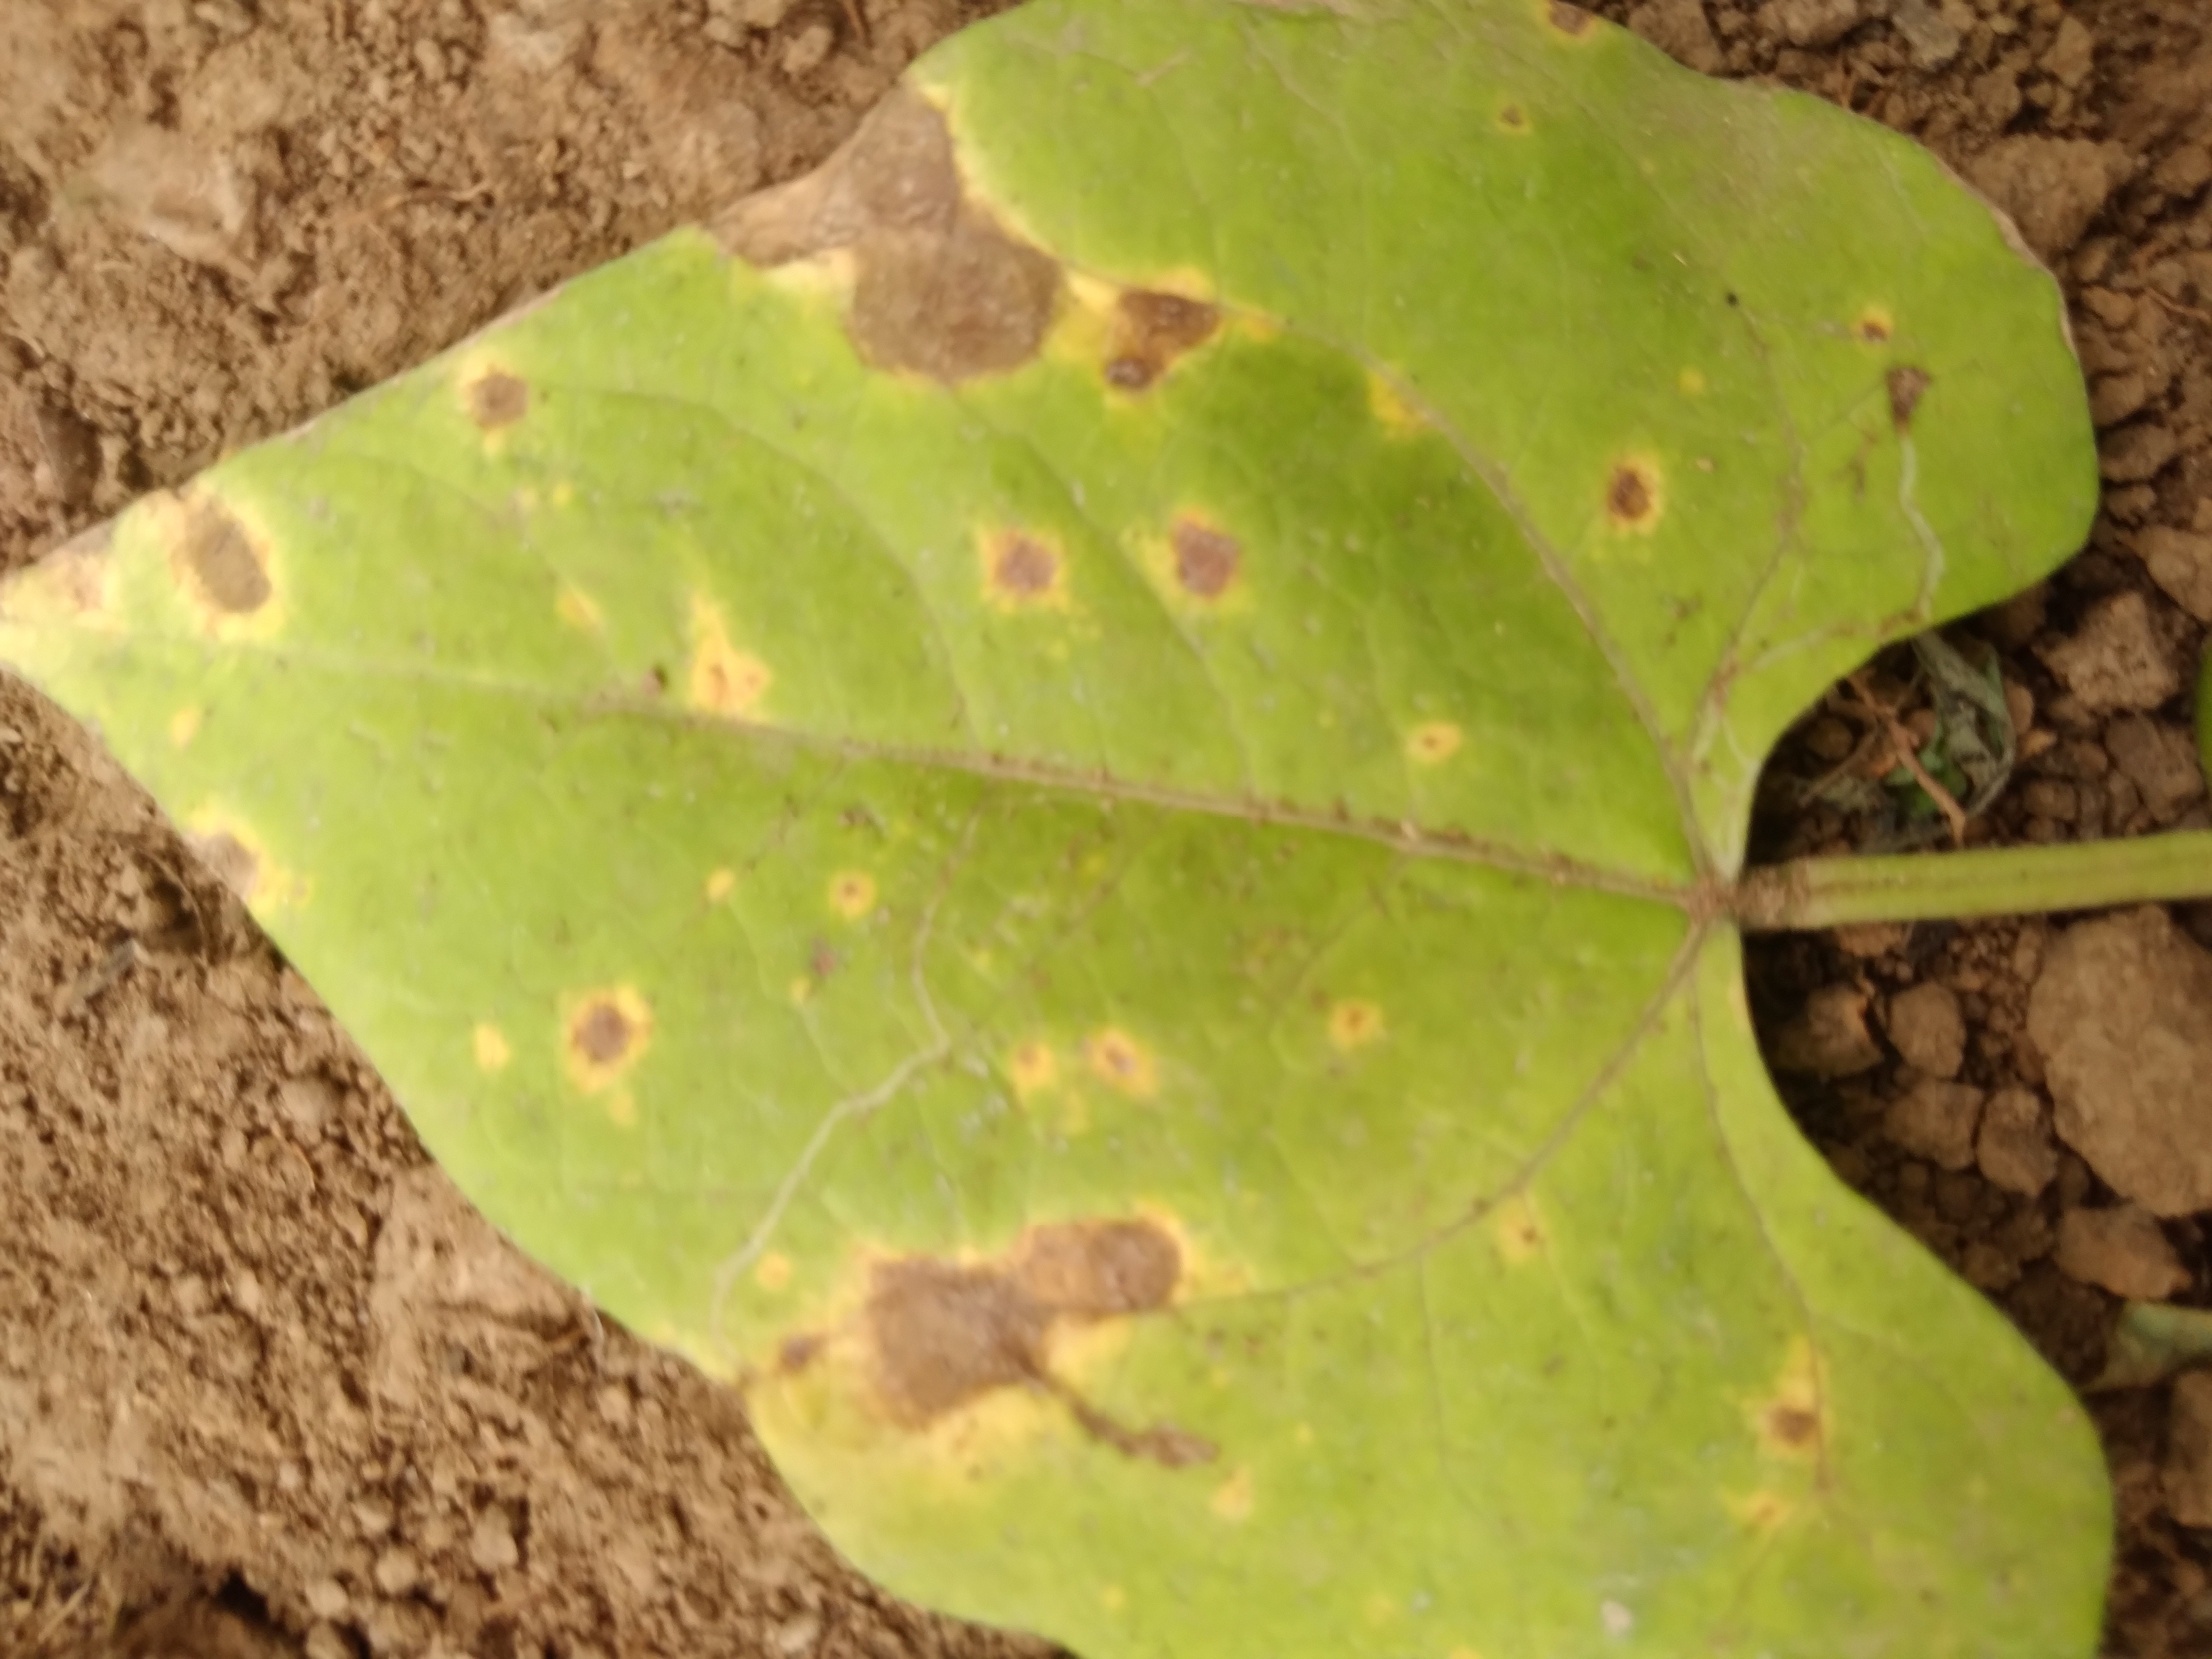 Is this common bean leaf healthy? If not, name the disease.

rust
